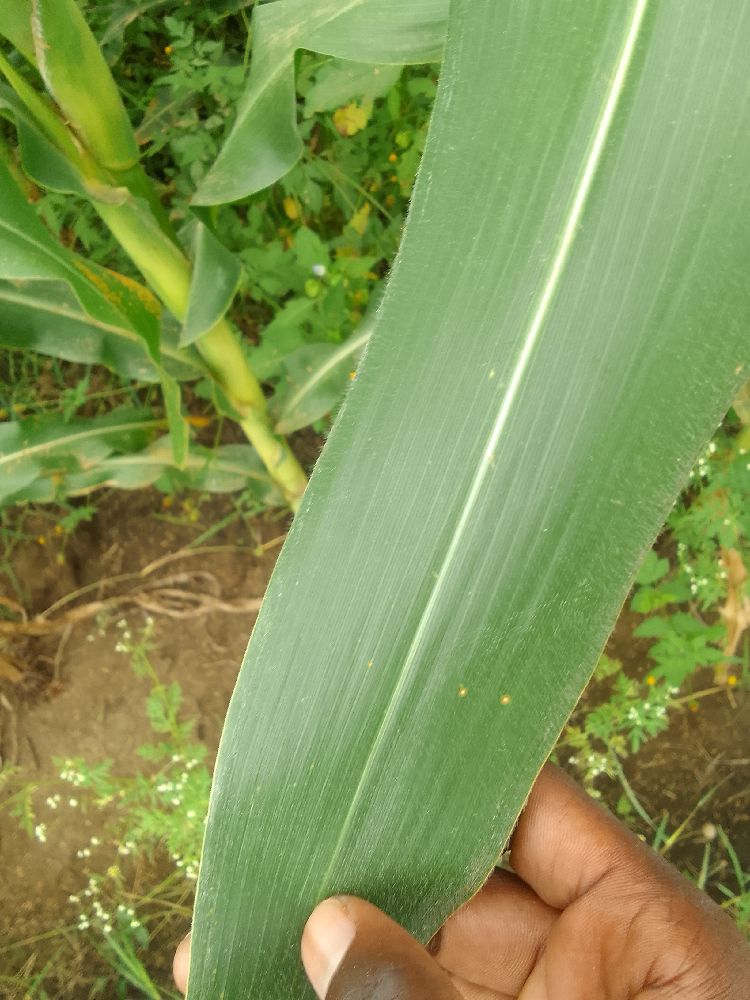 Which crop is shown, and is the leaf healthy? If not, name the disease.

maize, healthy
